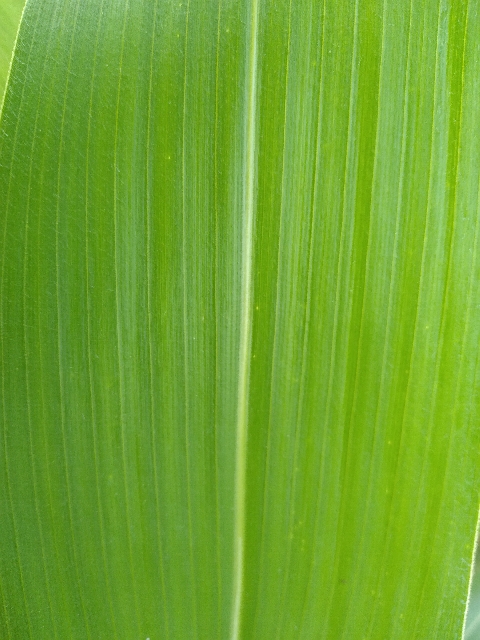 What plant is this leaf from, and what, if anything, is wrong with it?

maize, healthy
